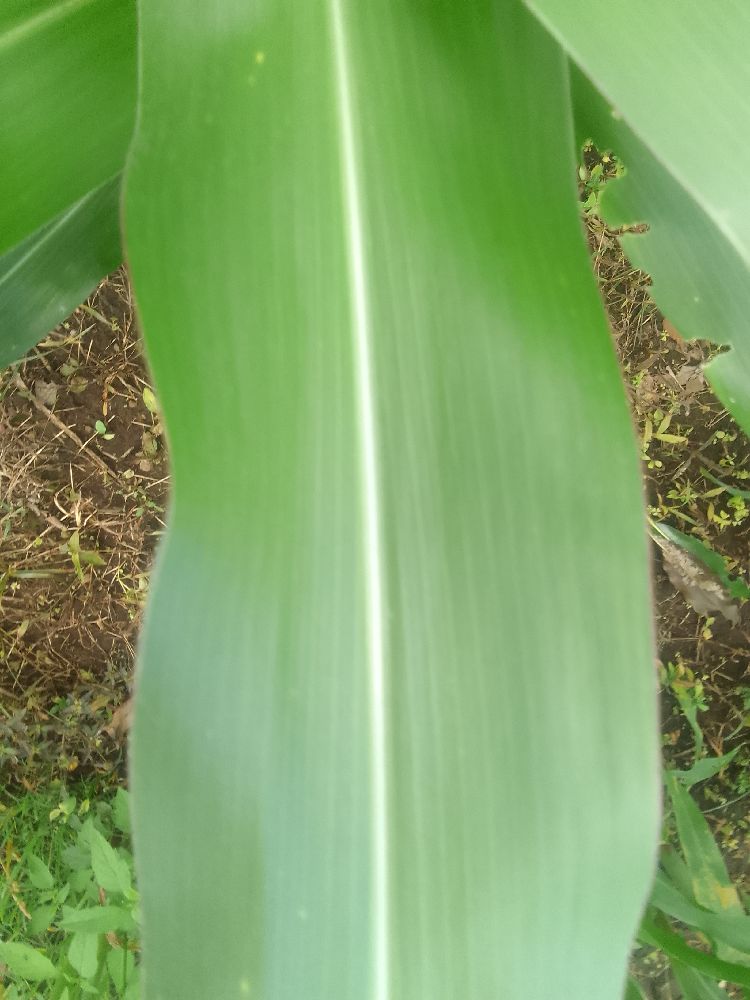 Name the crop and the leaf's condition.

maize, healthy
